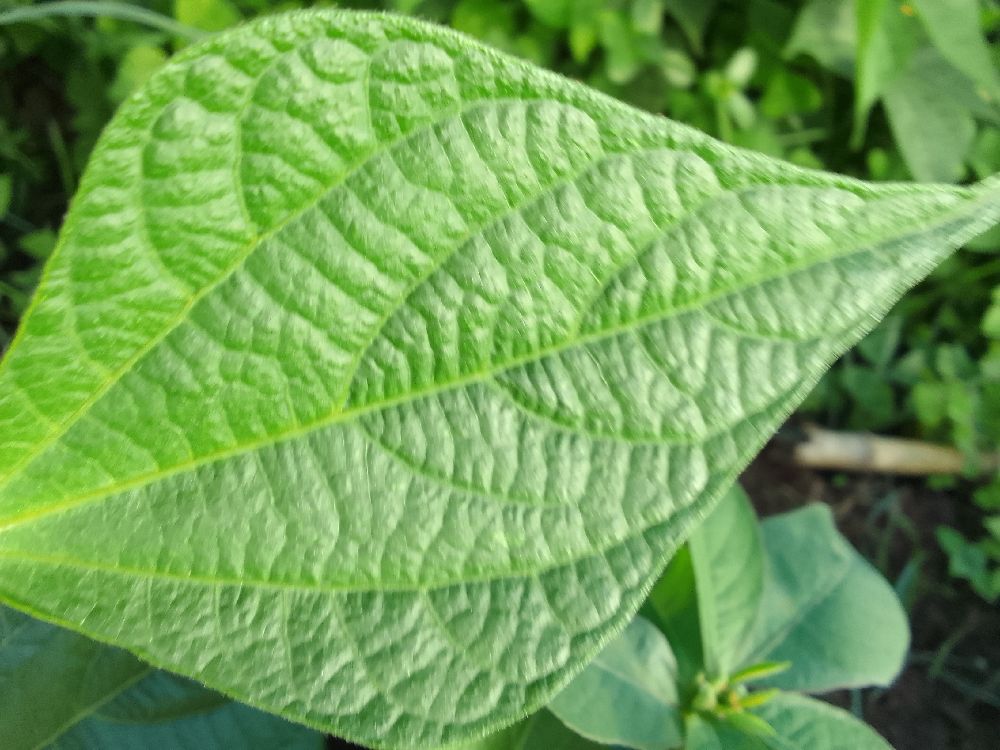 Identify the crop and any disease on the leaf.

common bean, healthy
